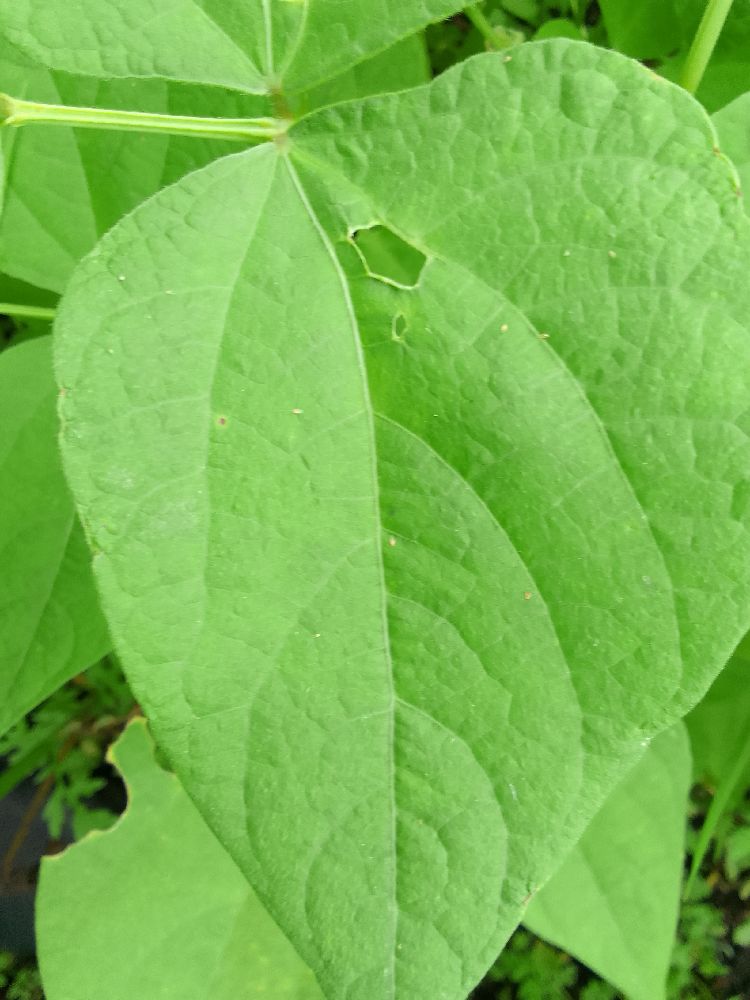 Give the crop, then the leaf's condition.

common bean, healthy
